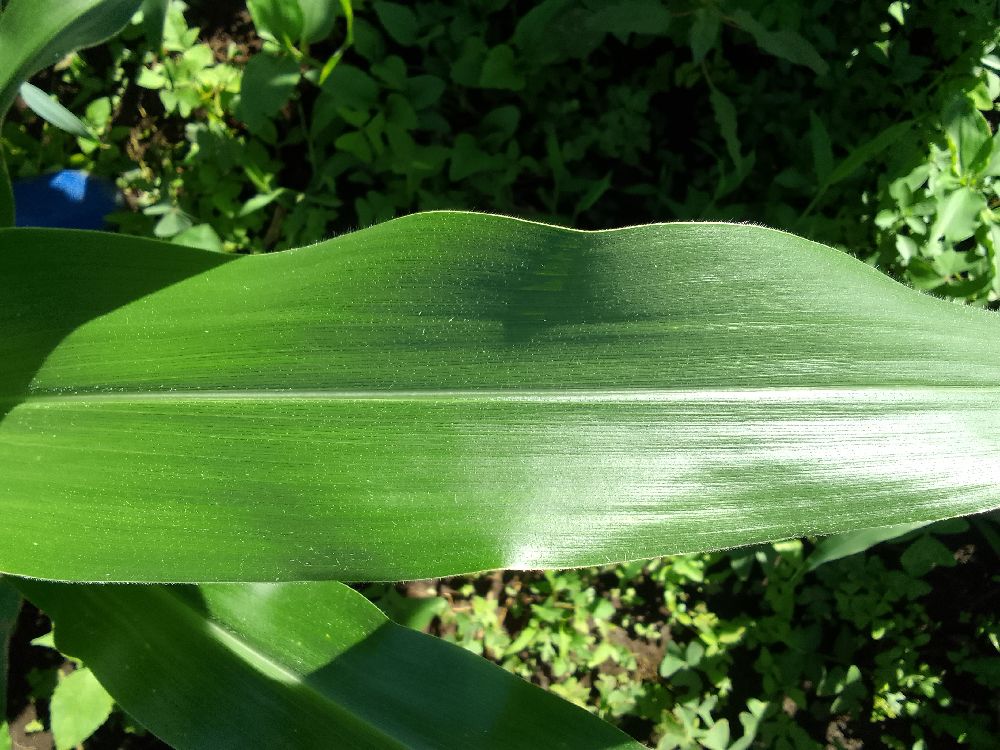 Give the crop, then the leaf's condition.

maize, healthy
